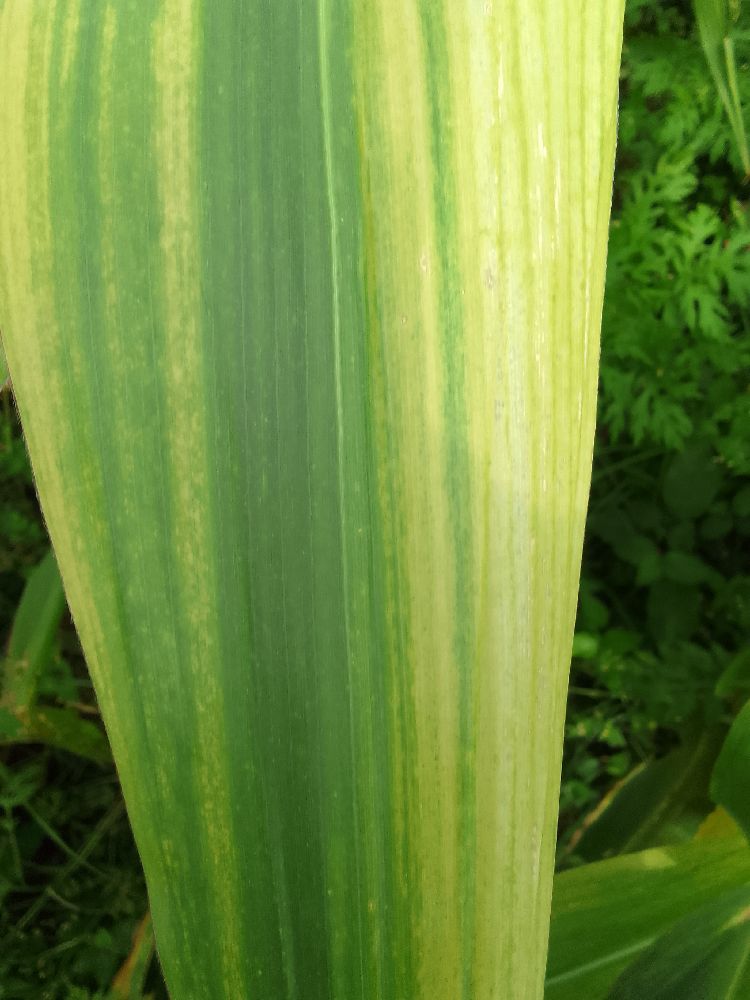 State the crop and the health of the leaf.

maize, maize lethal necrosis
